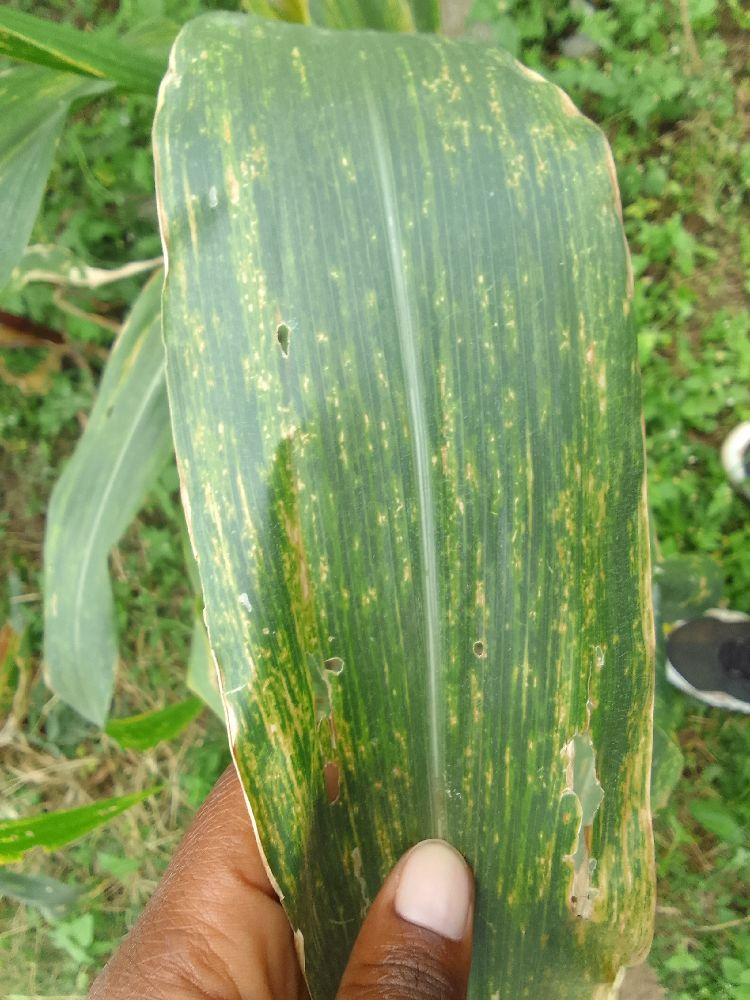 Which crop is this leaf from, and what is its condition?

maize, maize lethal necrosis
